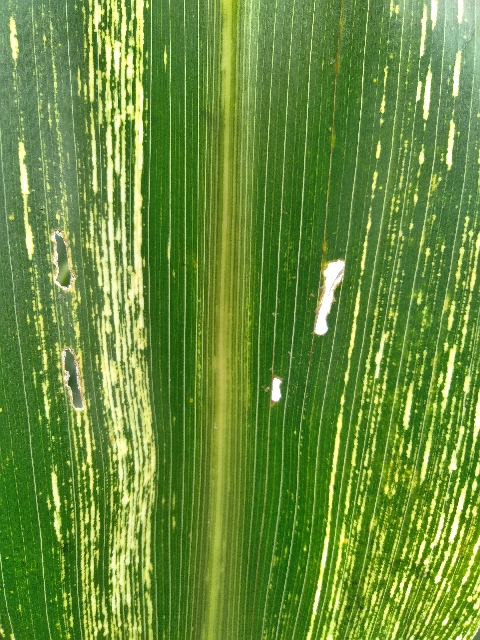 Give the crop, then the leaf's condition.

maize, maize streak virus
